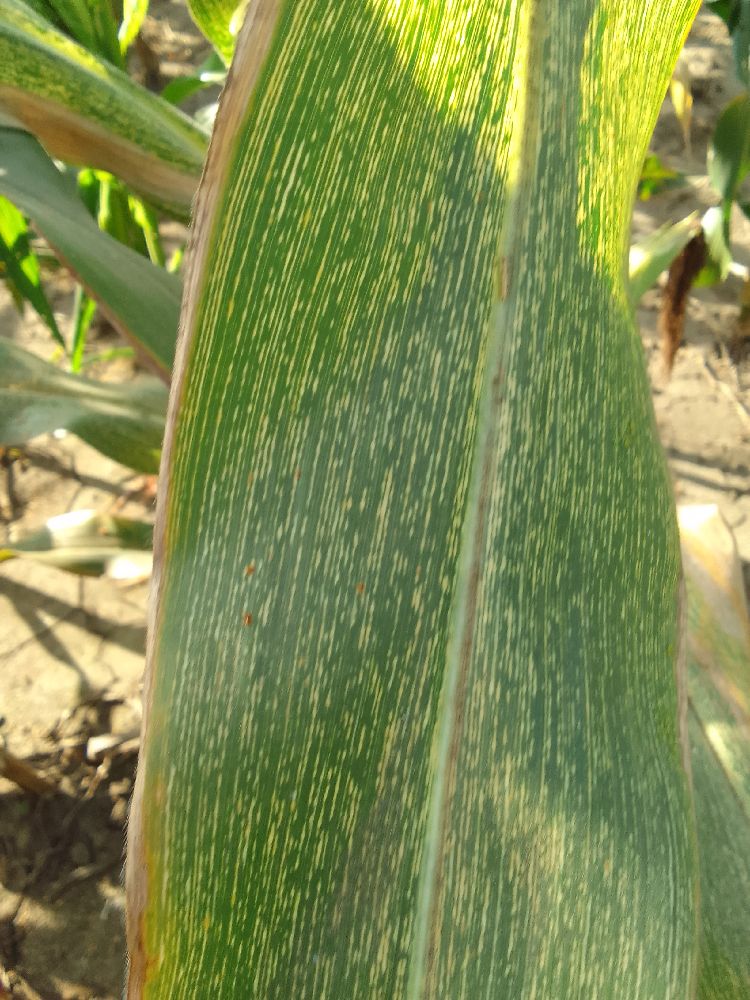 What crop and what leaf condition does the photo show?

maize, maize streak virus
